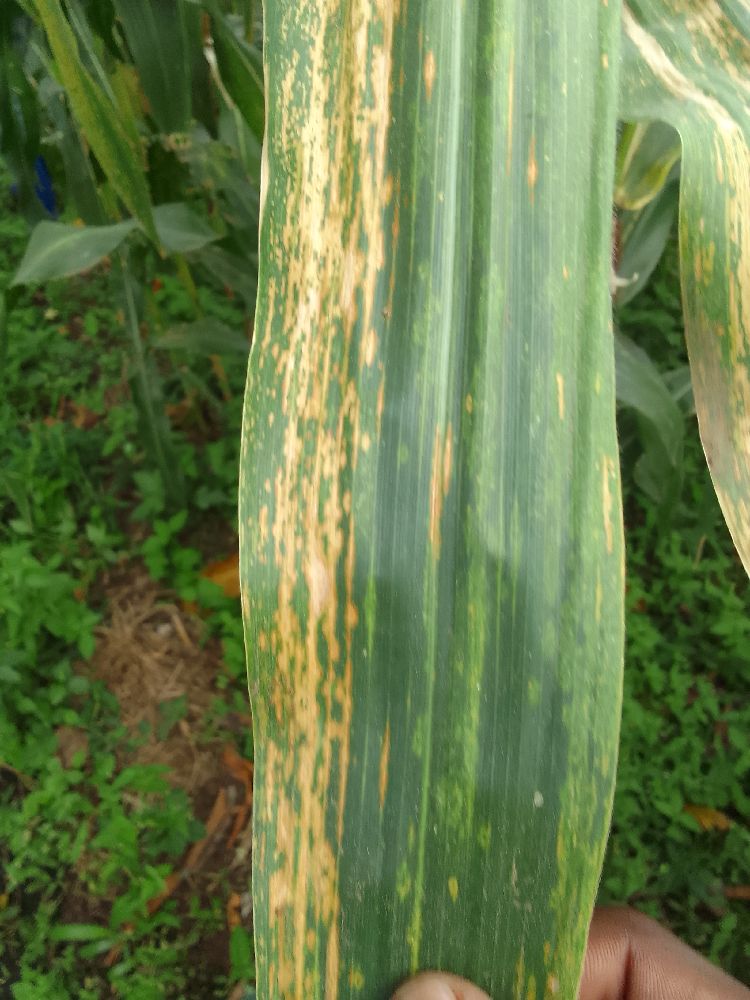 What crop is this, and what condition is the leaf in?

maize, maize lethal necrosis
